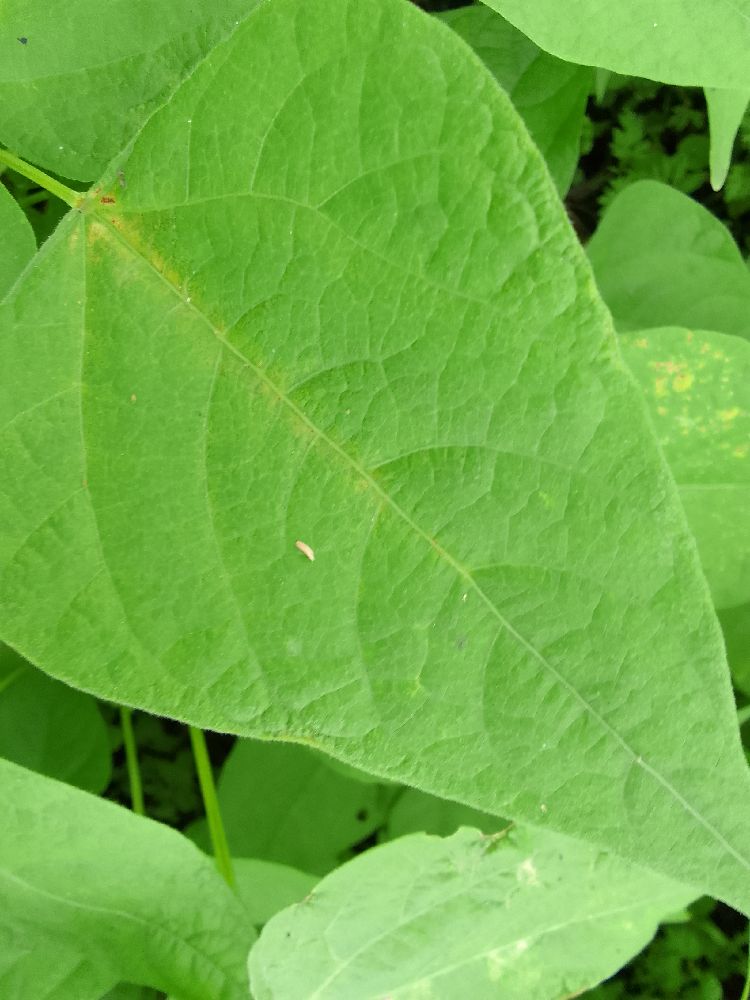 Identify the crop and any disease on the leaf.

common bean, healthy
